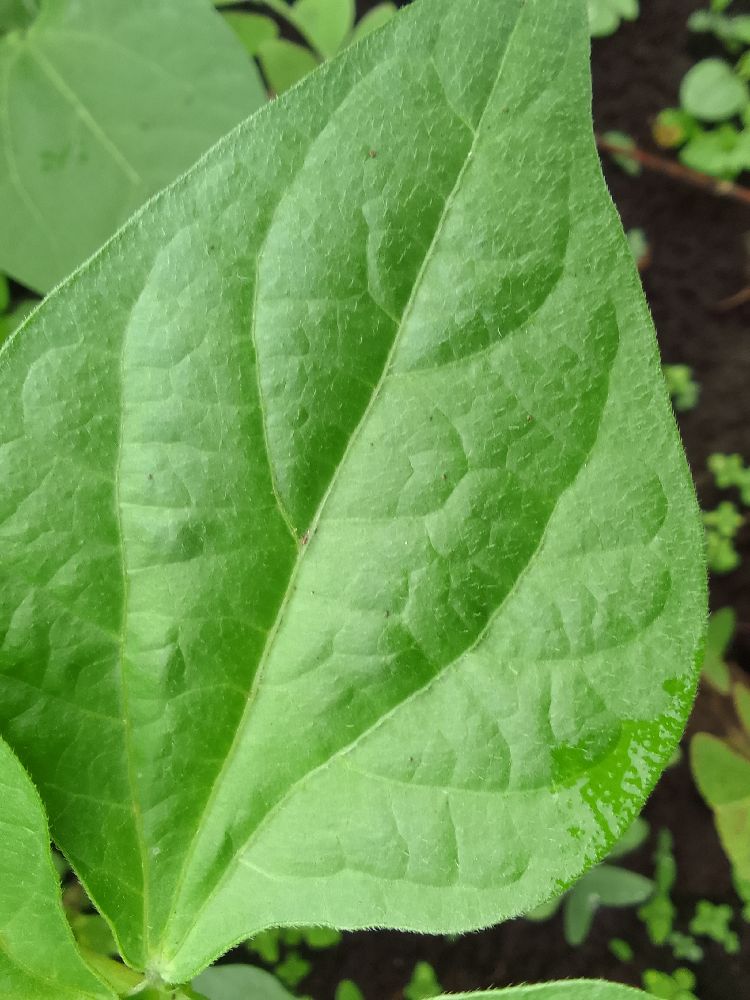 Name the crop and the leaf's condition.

common bean, healthy
